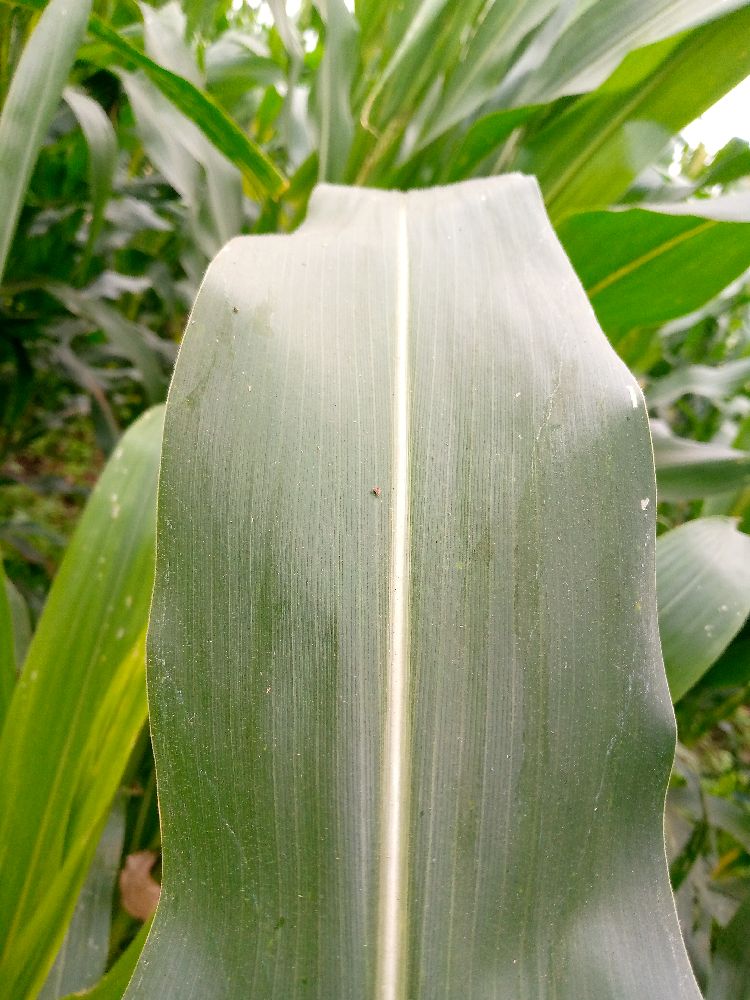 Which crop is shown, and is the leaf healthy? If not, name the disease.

maize, healthy
